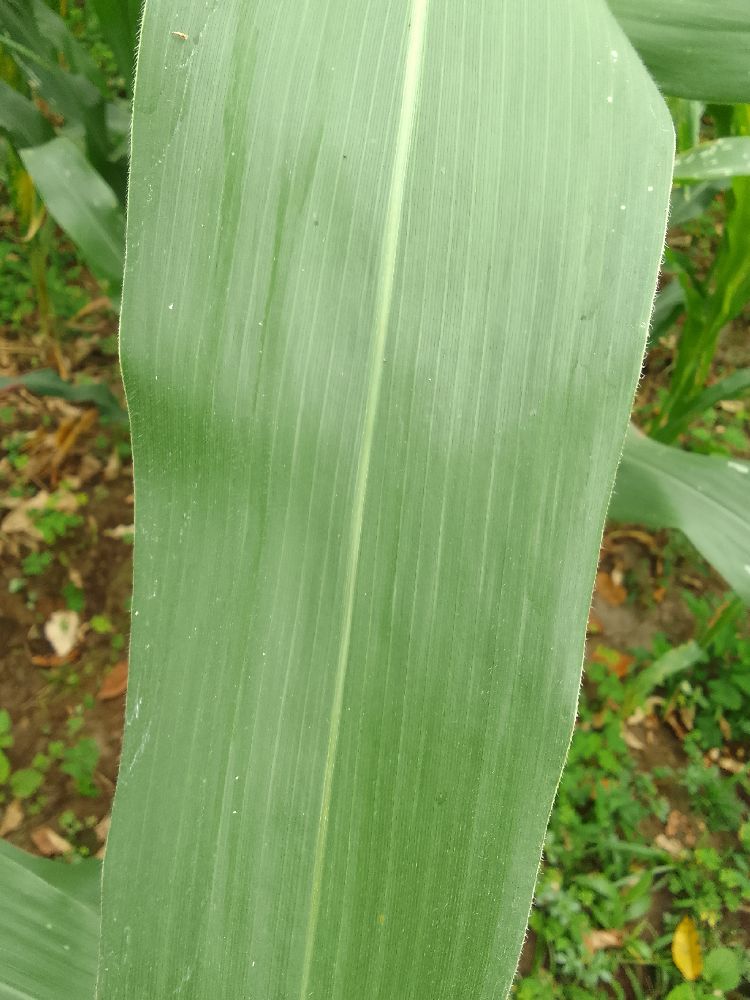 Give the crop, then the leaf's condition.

maize, healthy
